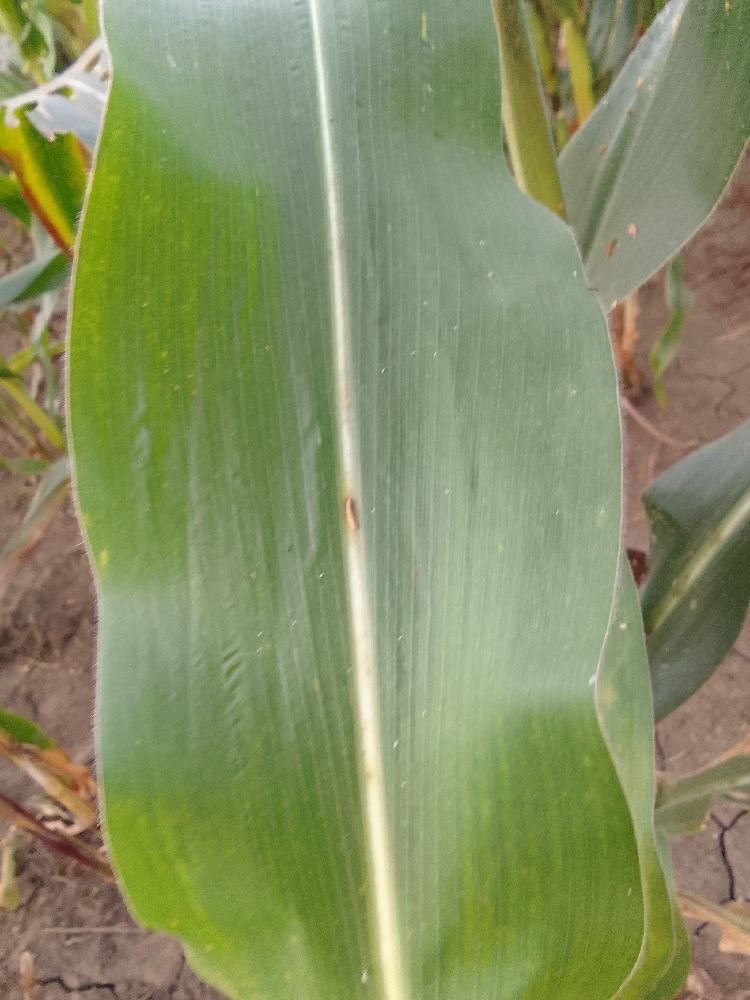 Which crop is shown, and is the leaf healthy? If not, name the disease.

maize, healthy
